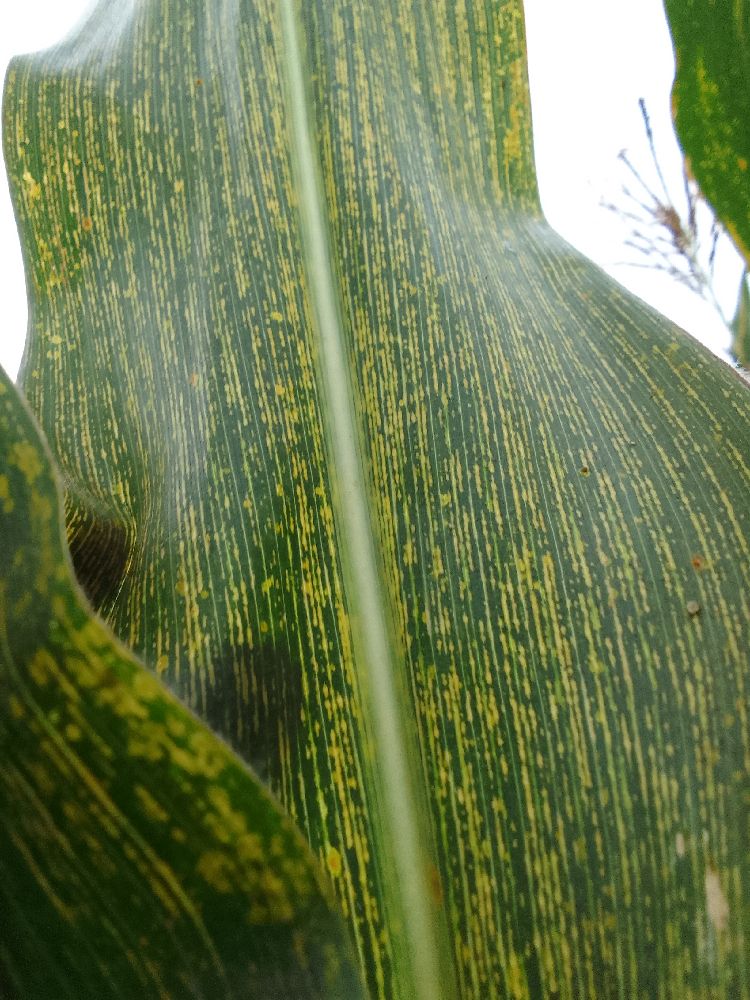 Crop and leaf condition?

maize, maize streak virus
